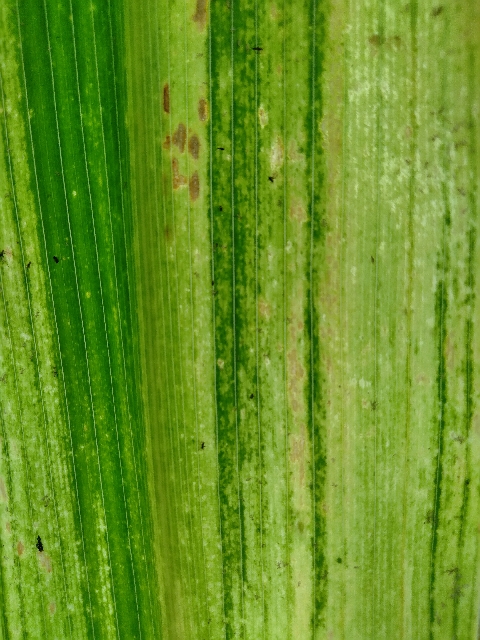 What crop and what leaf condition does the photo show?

maize, maize lethal necrosis
